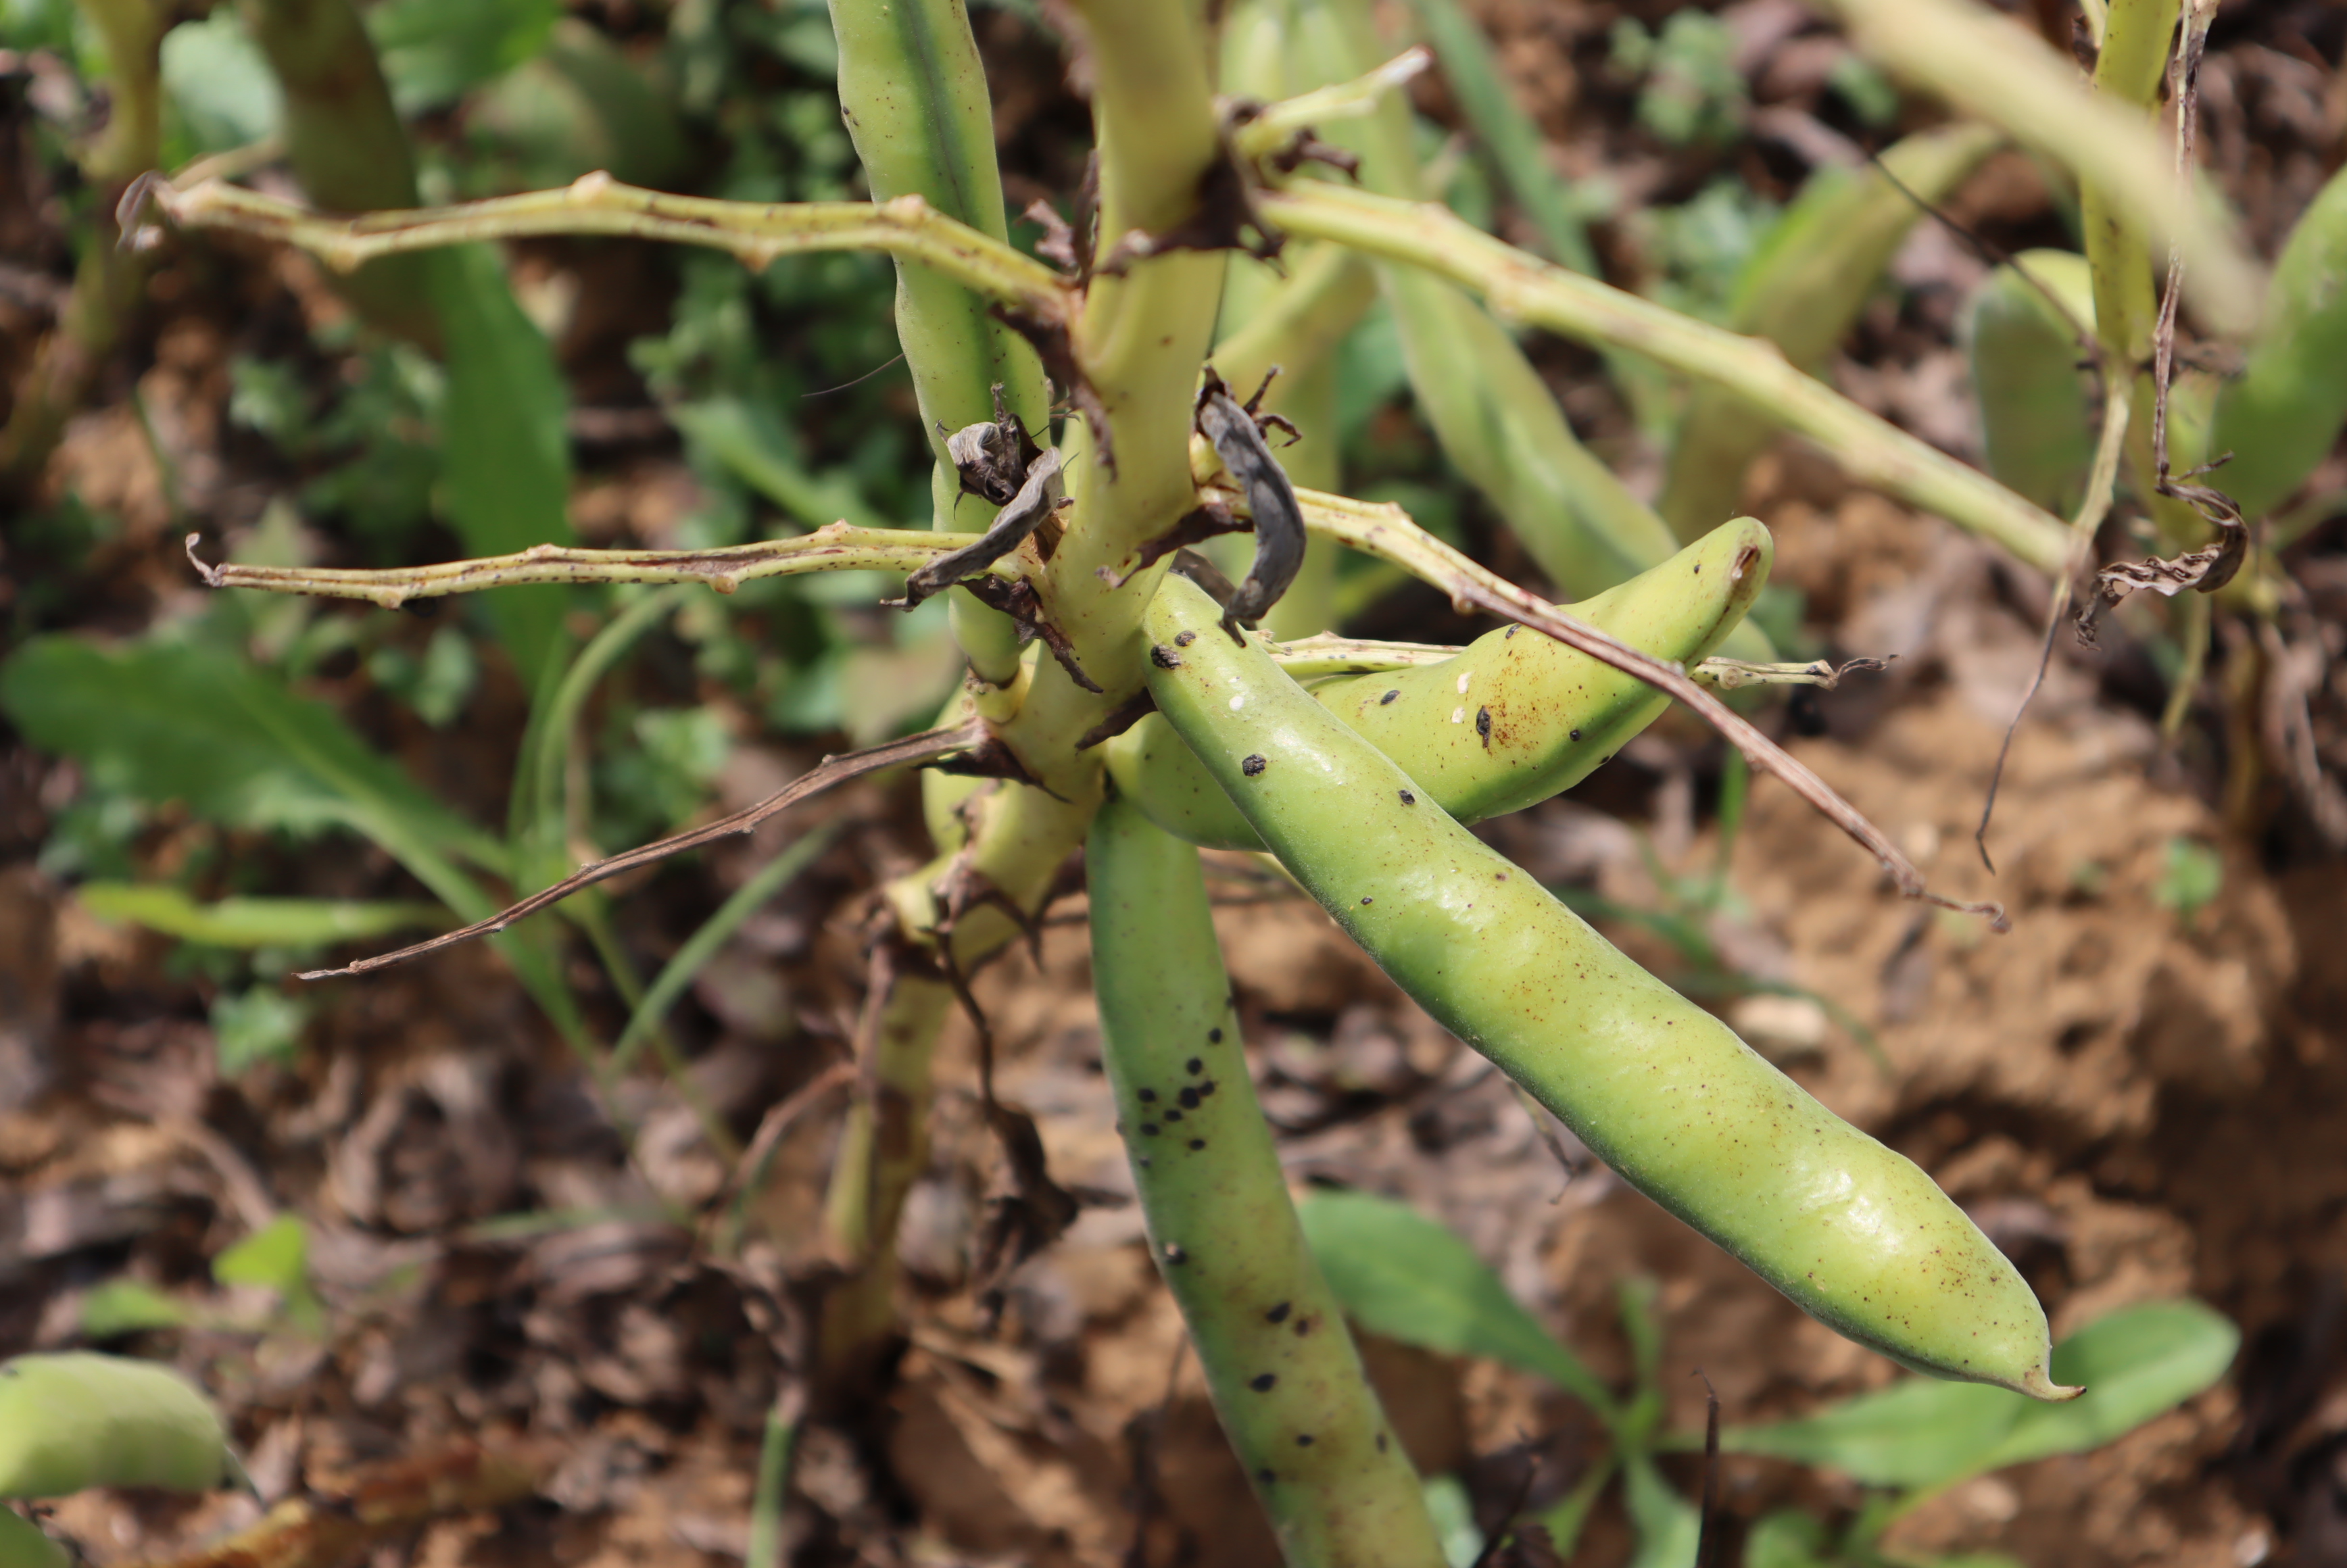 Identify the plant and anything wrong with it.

faba bean, chocolate spot, oedema, rust
